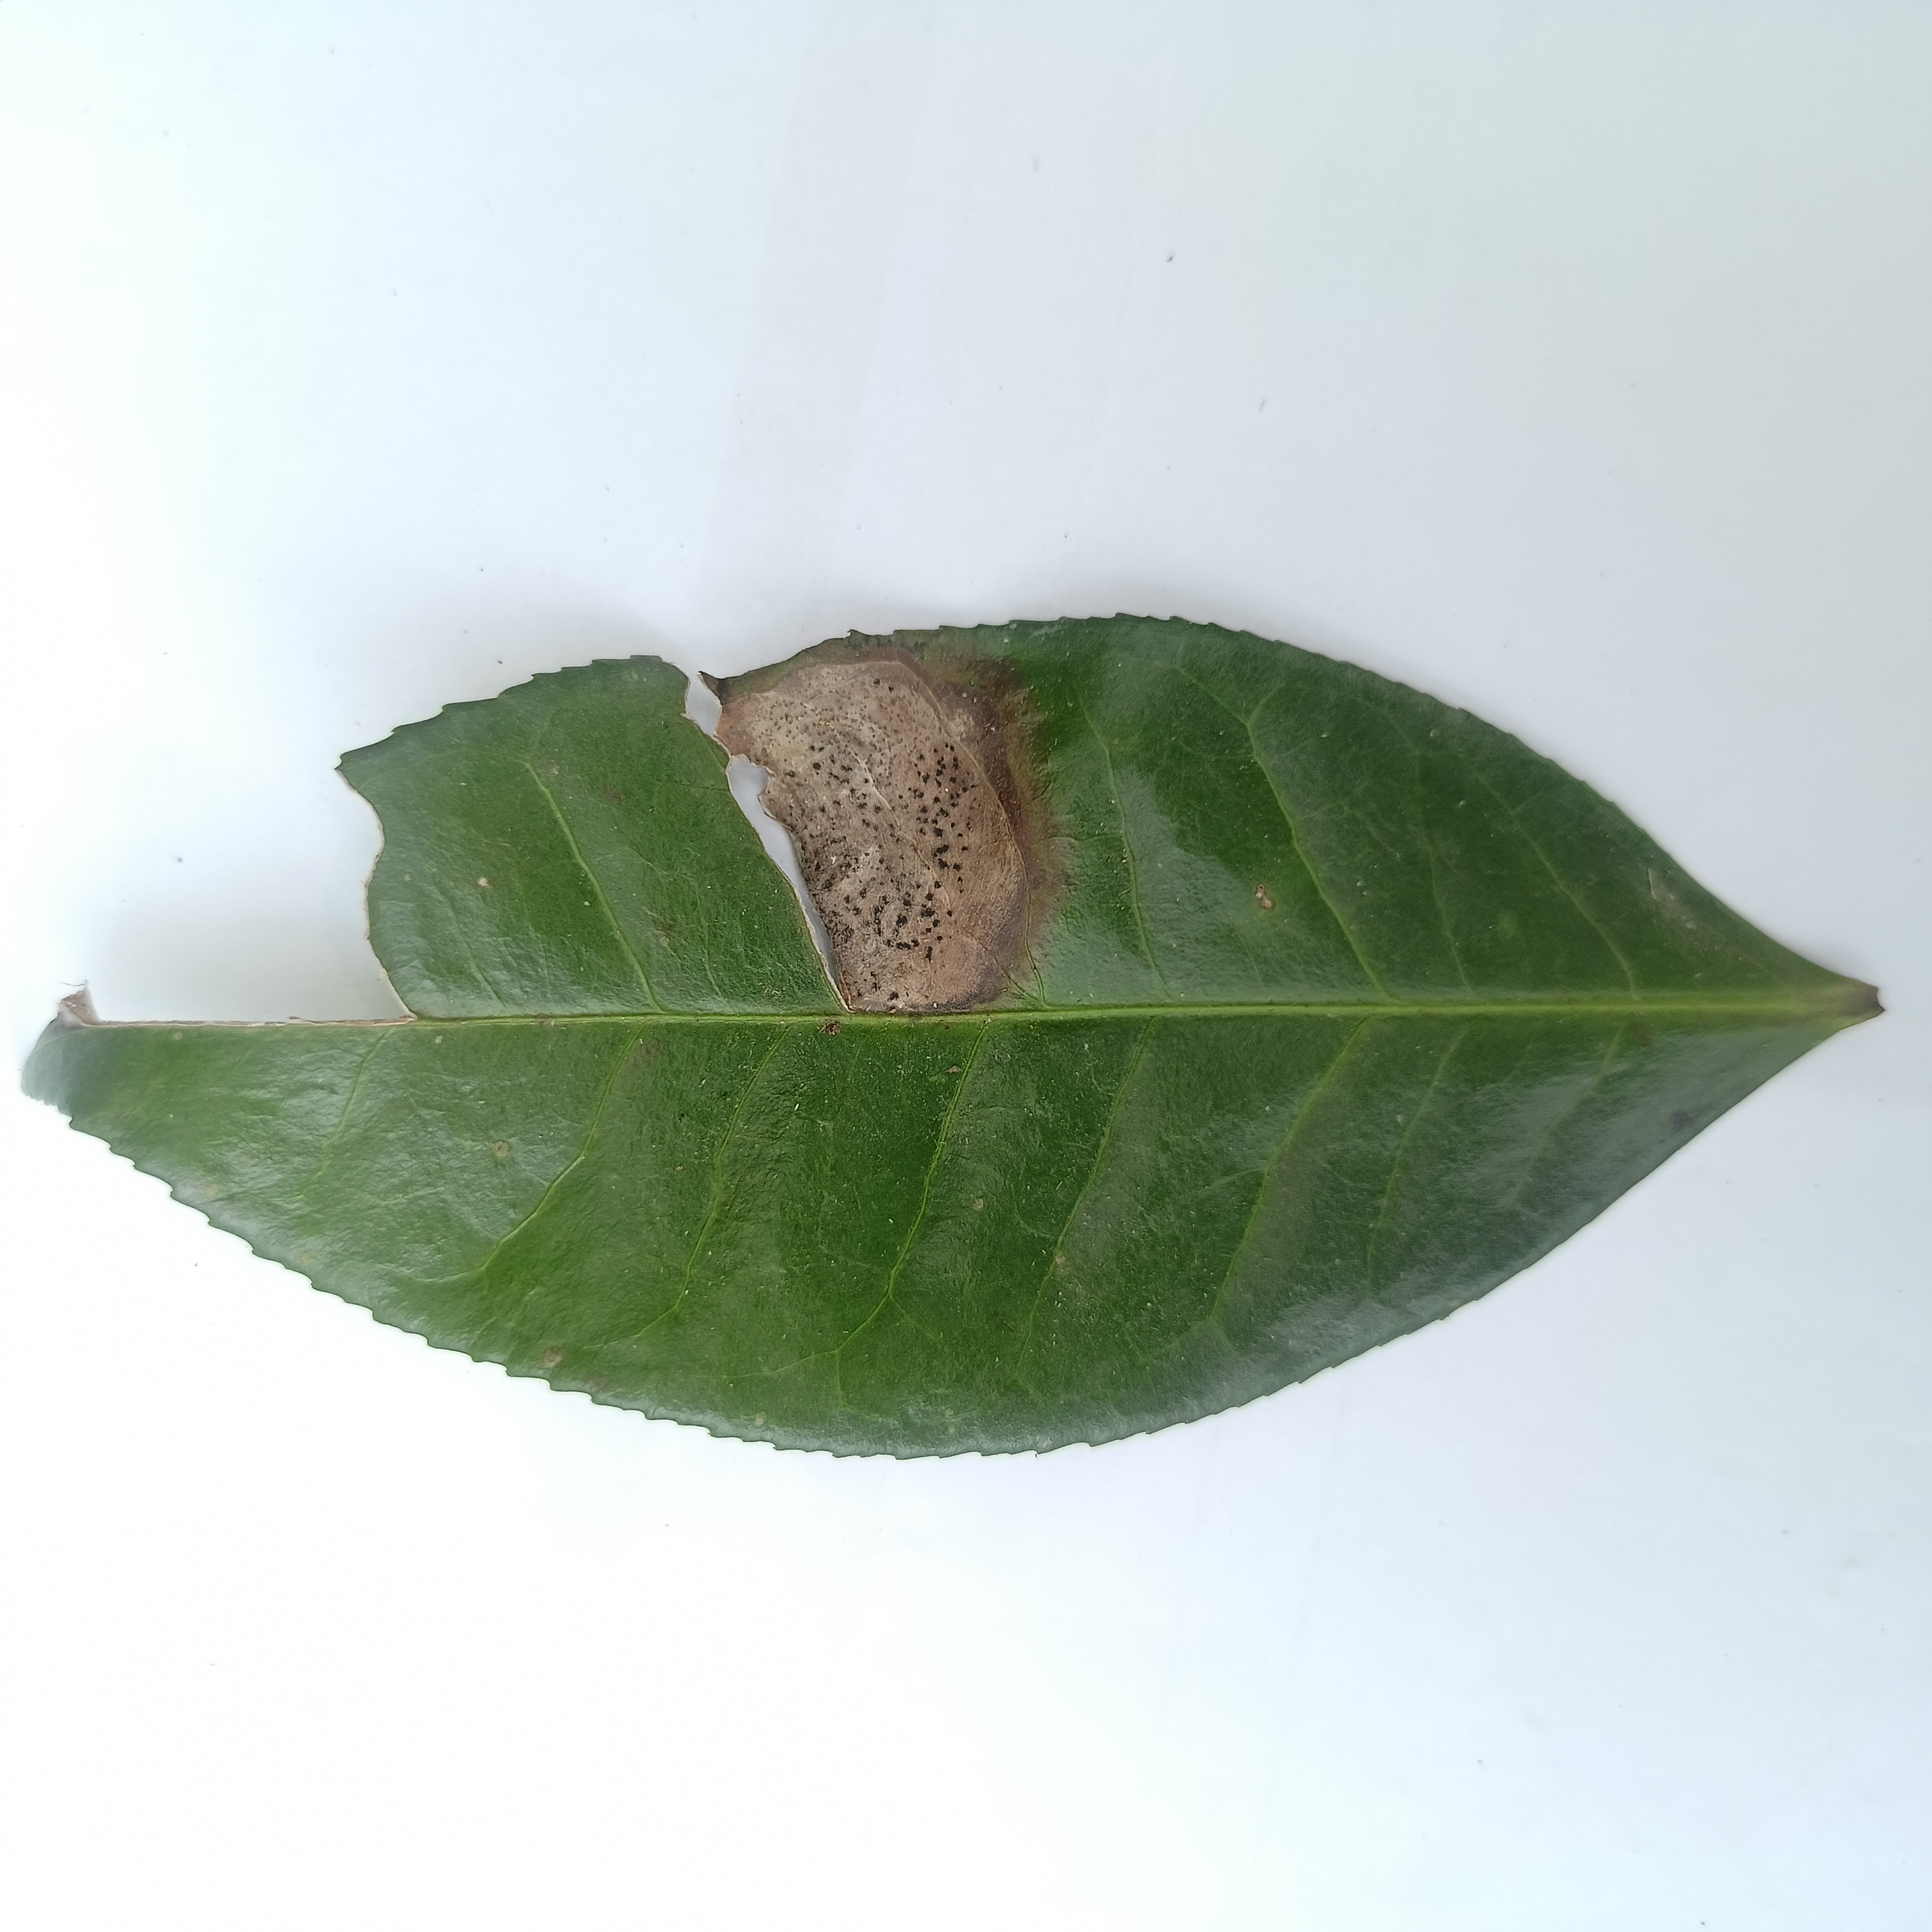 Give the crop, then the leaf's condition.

tea, brown blight
